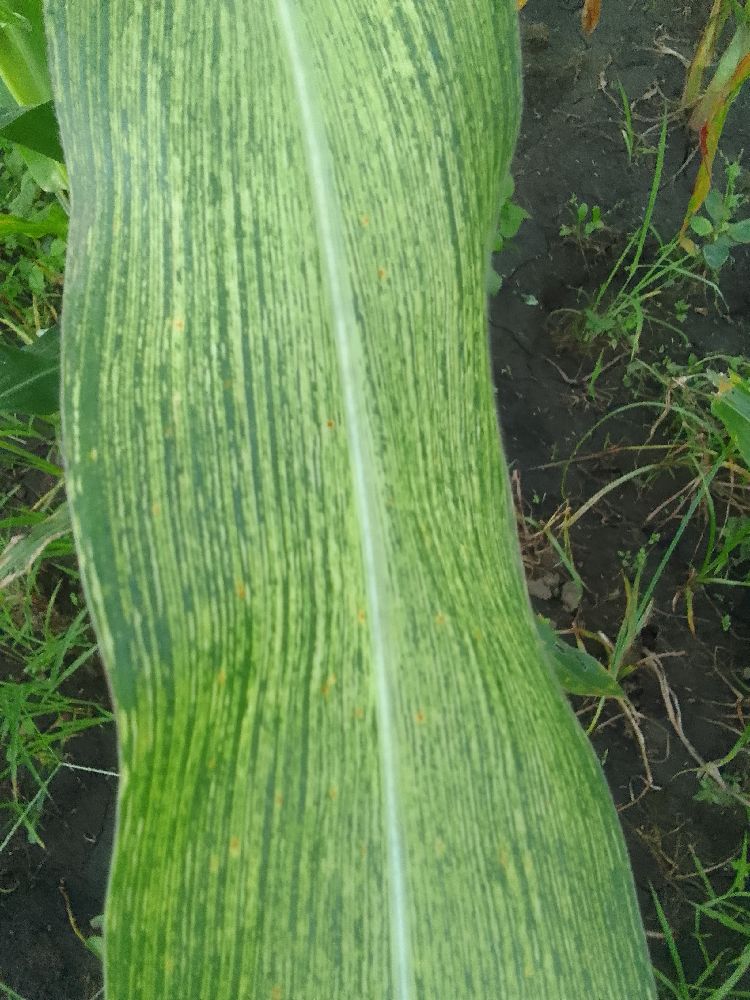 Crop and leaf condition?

maize, maize streak virus
